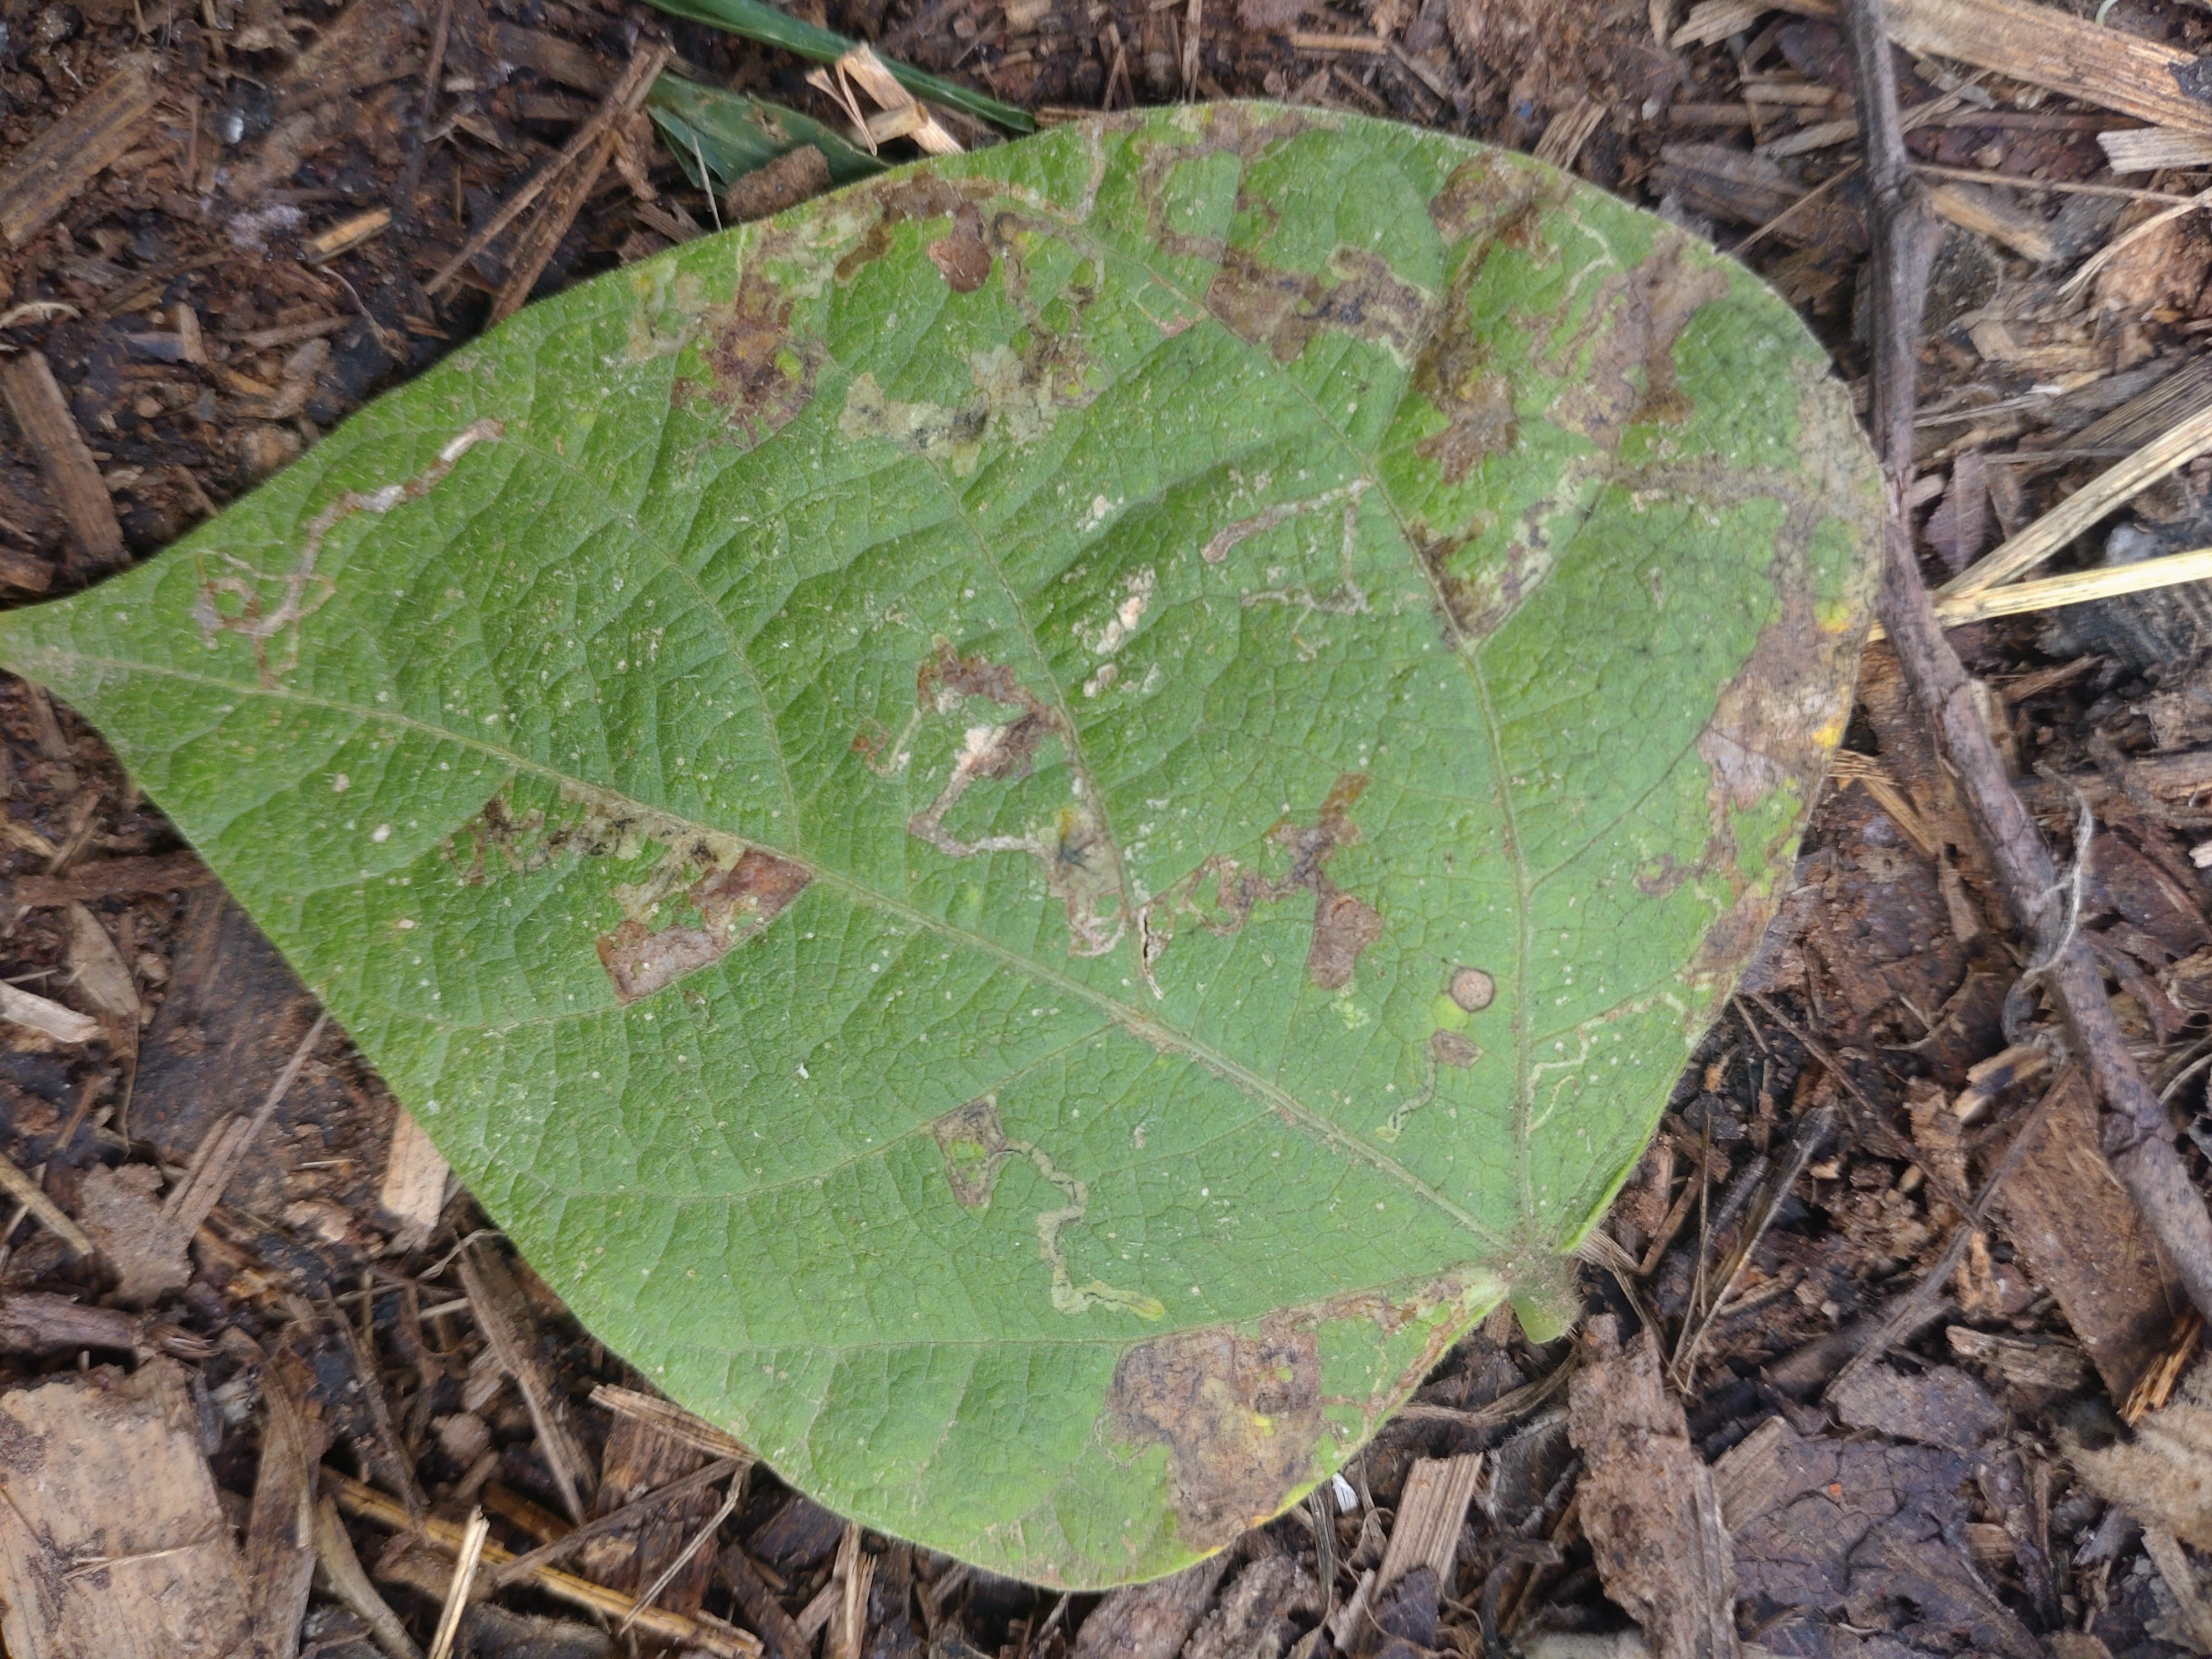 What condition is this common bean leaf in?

anthracnose
